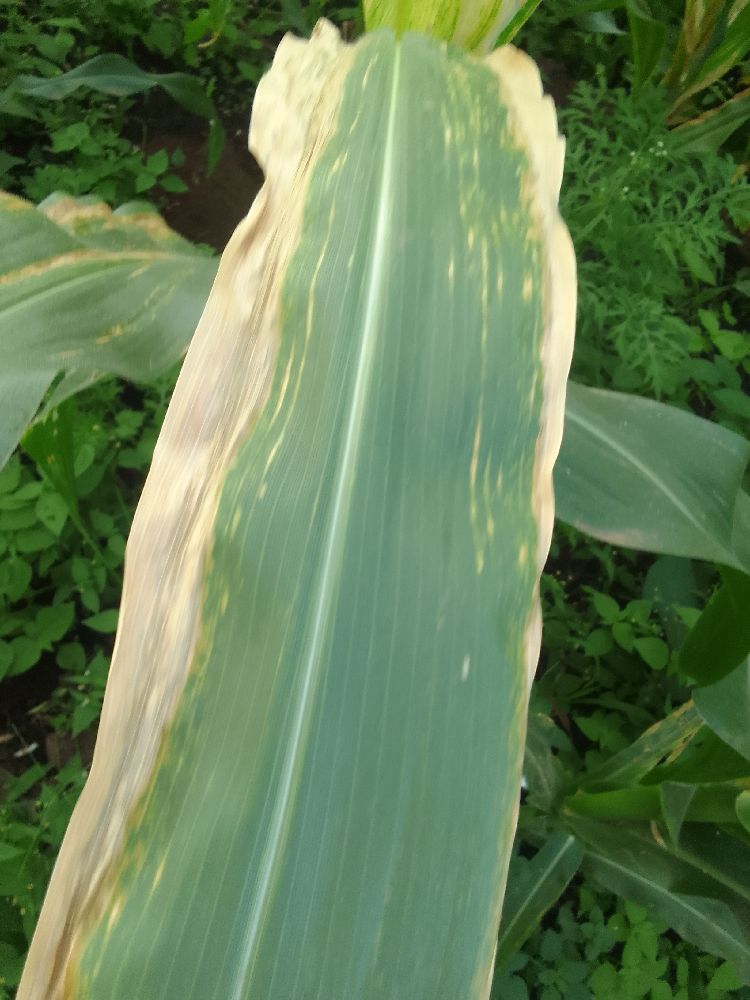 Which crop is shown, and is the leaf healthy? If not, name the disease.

maize, maize lethal necrosis
